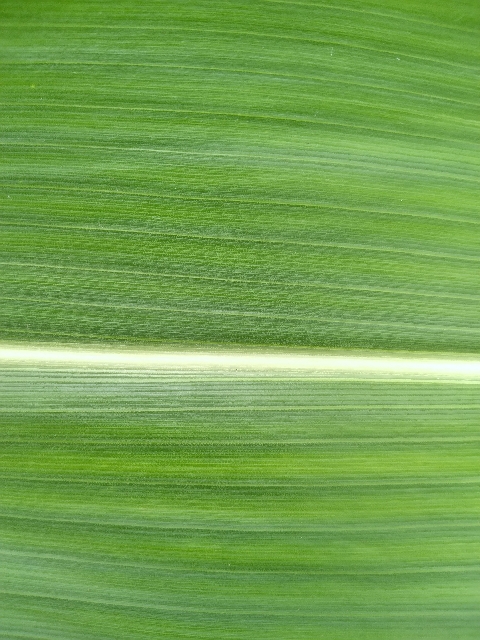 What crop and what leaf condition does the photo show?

maize, healthy
